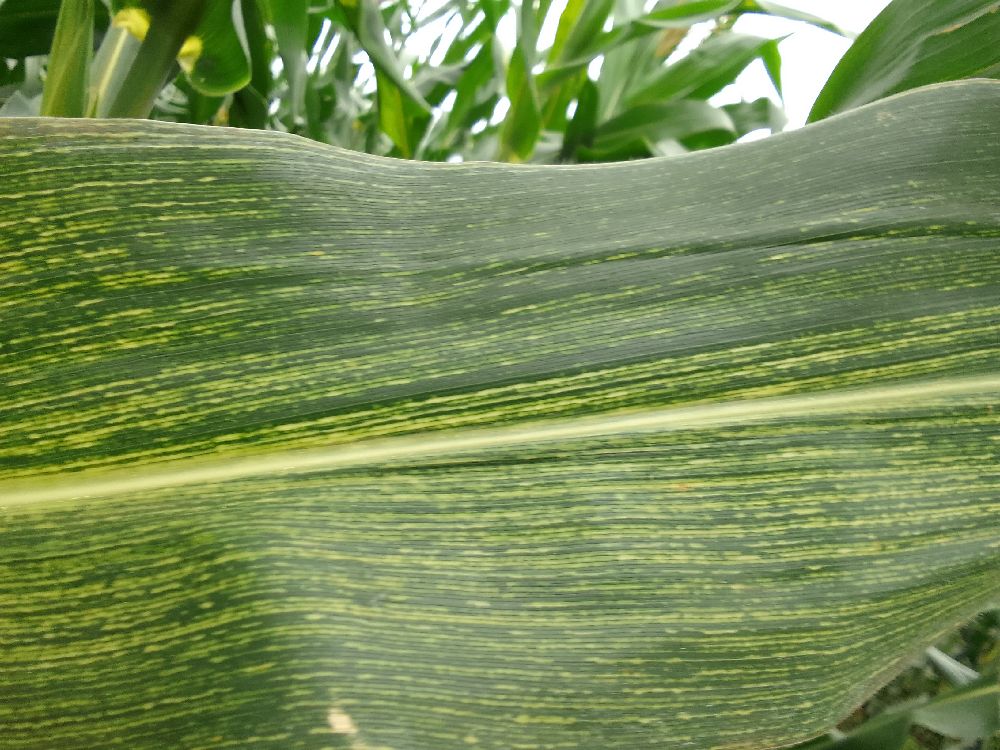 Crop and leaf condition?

maize, maize streak virus
